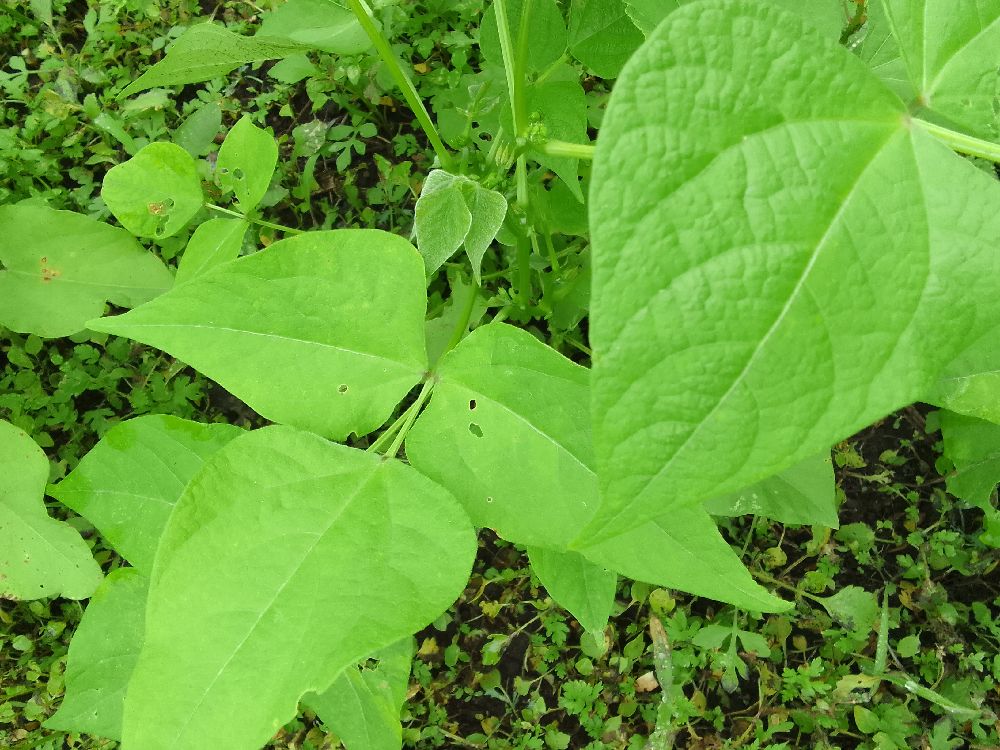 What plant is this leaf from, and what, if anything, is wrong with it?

common bean, healthy
